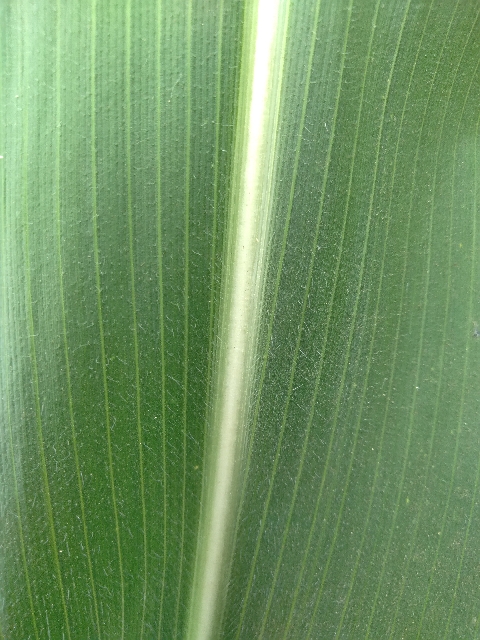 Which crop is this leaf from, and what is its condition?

maize, healthy
